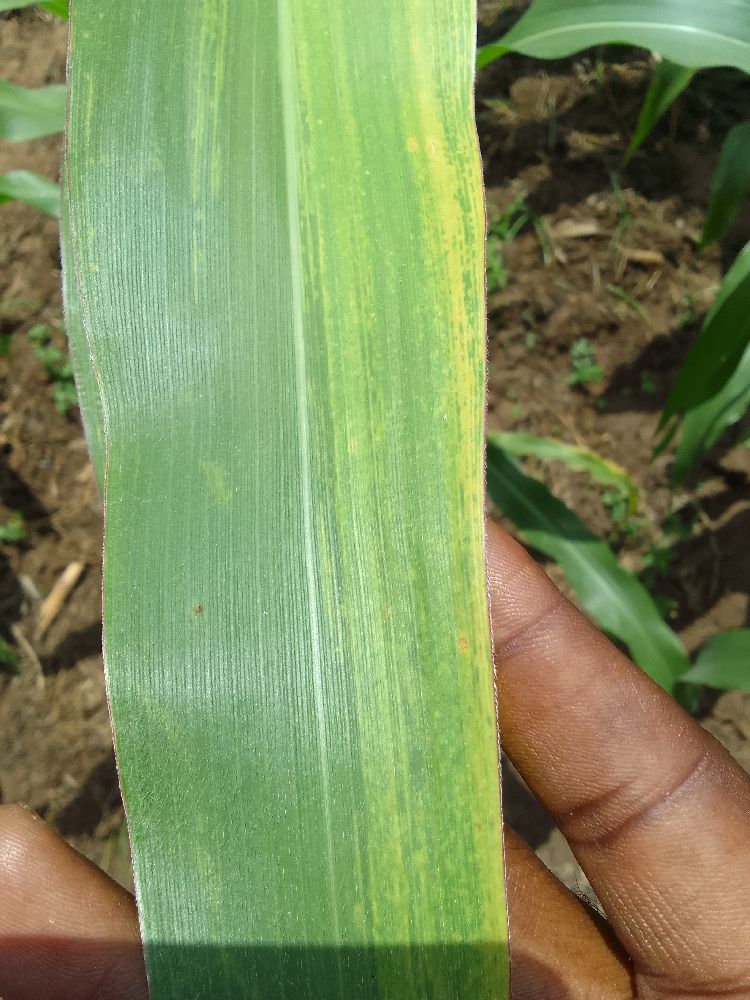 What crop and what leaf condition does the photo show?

maize, maize lethal necrosis
